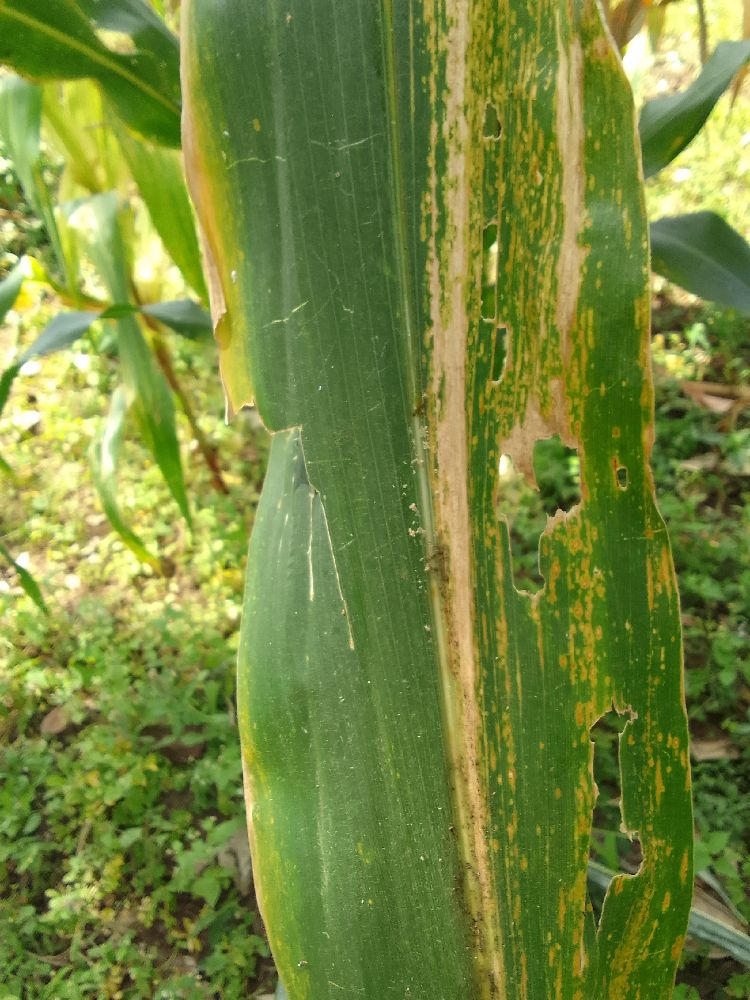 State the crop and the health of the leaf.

maize, maize lethal necrosis
